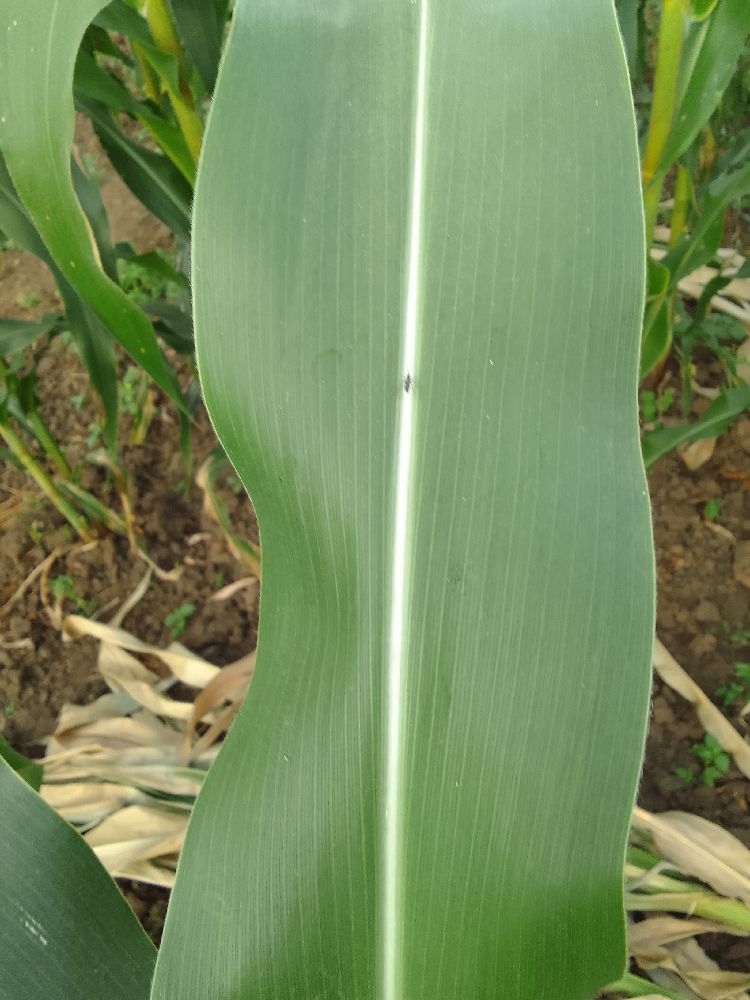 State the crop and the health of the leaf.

maize, healthy
